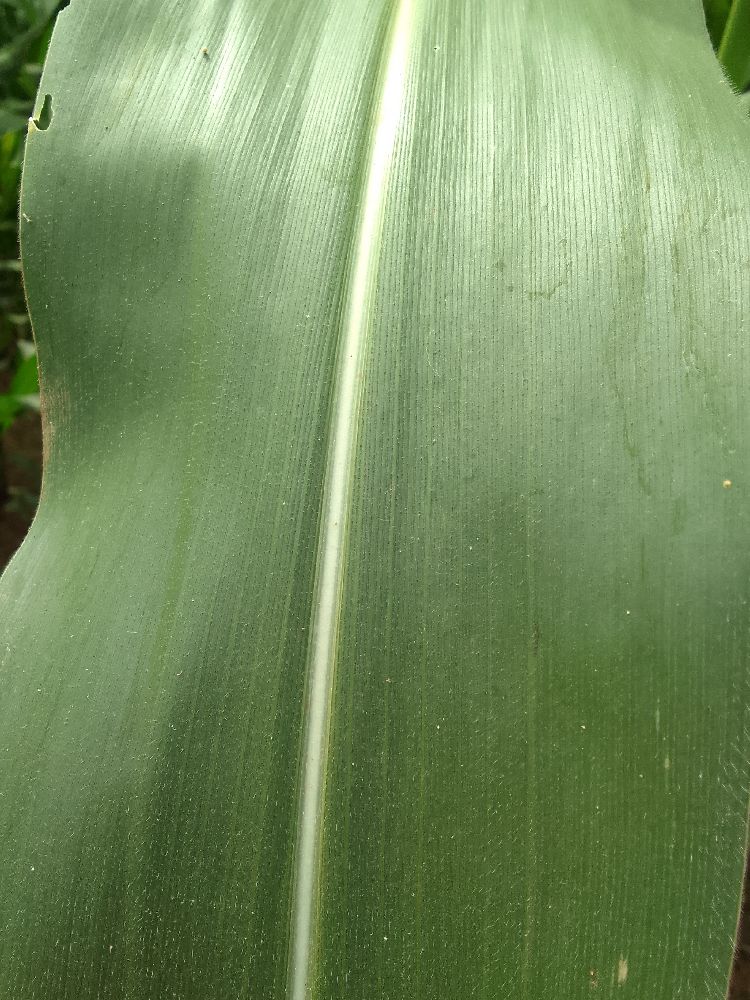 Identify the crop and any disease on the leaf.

maize, healthy
